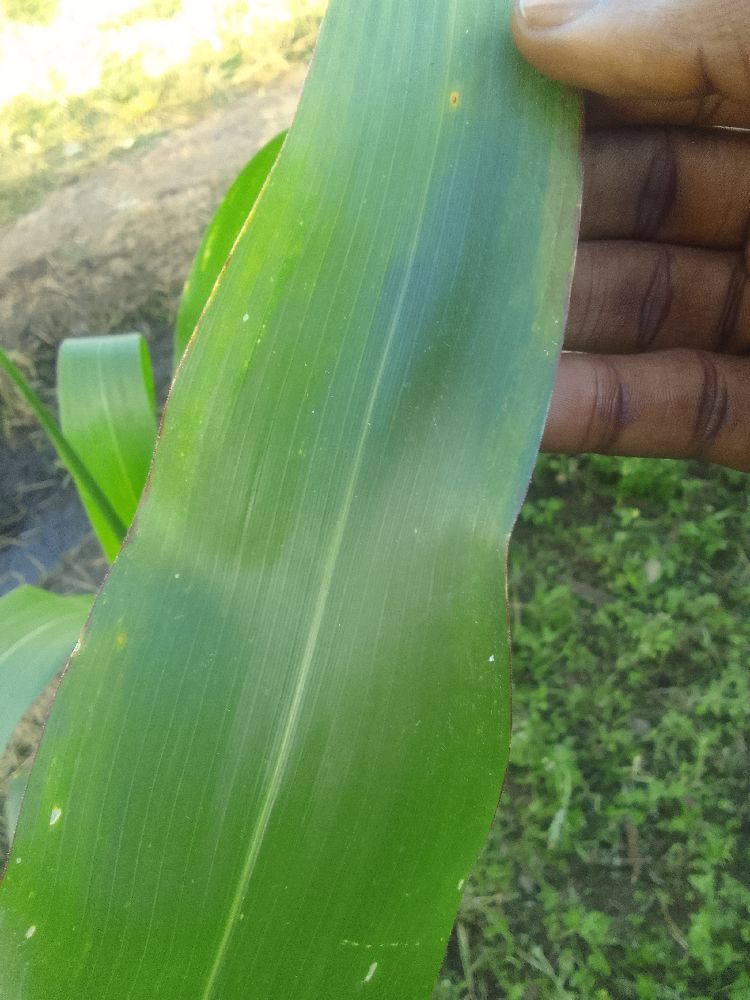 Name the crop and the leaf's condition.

maize, healthy
